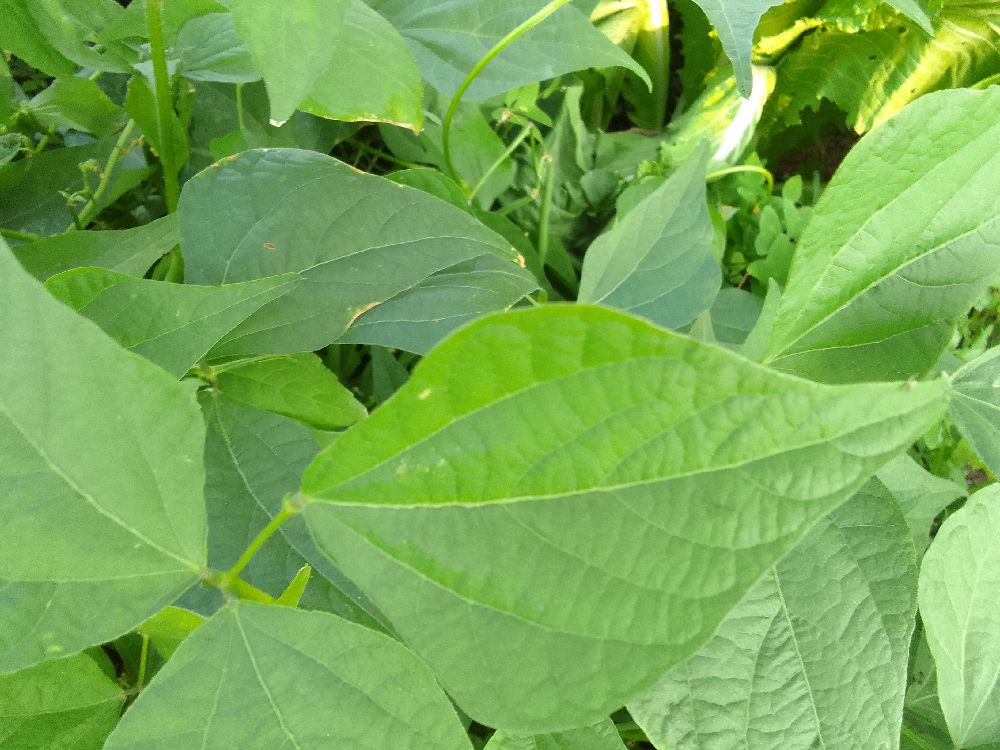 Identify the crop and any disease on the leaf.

common bean, healthy
